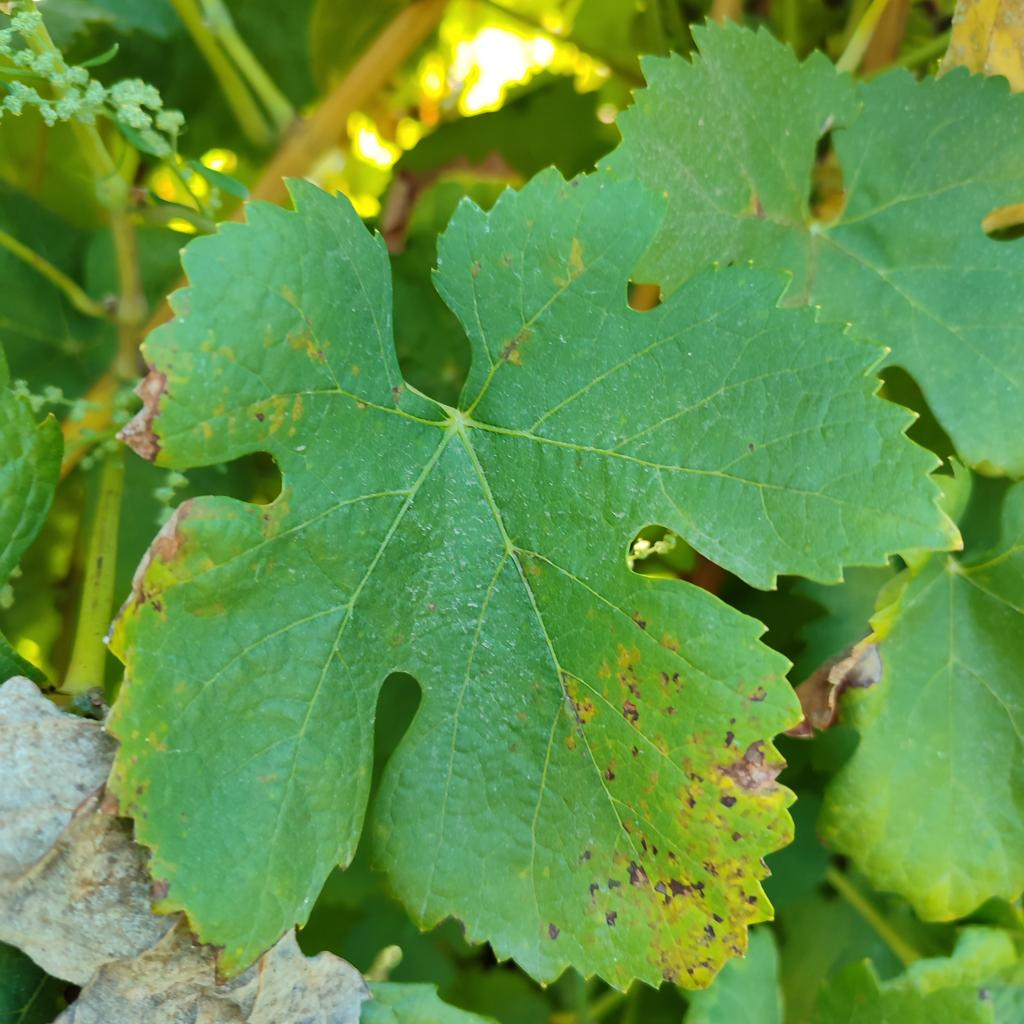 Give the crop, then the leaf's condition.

grapevine, downy mildew
